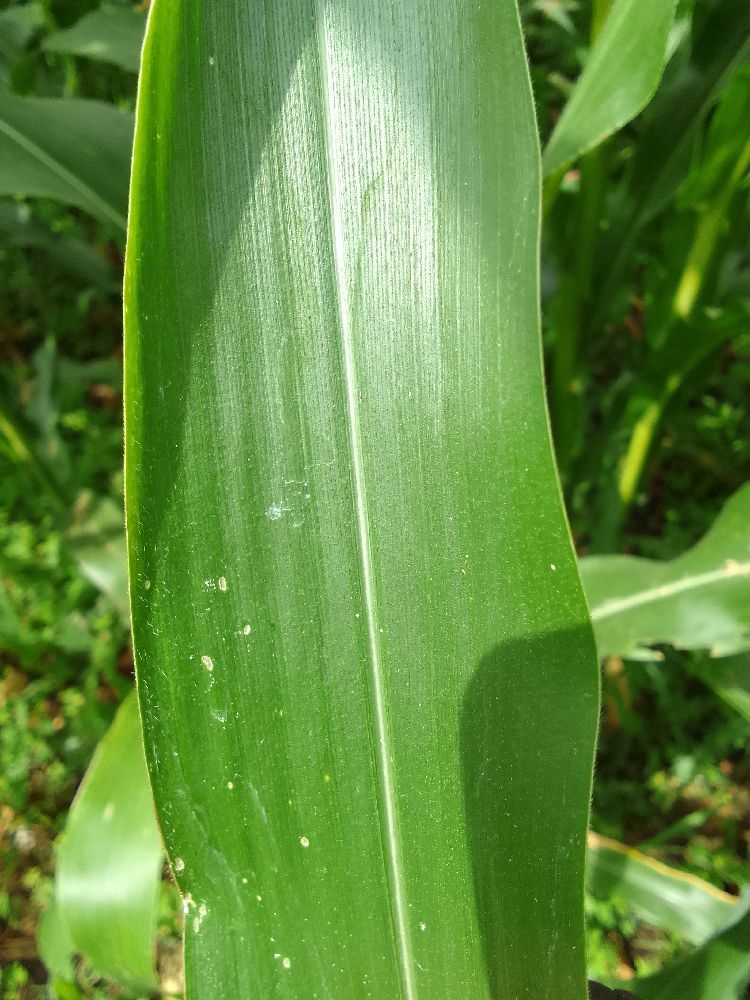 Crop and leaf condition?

maize, healthy
